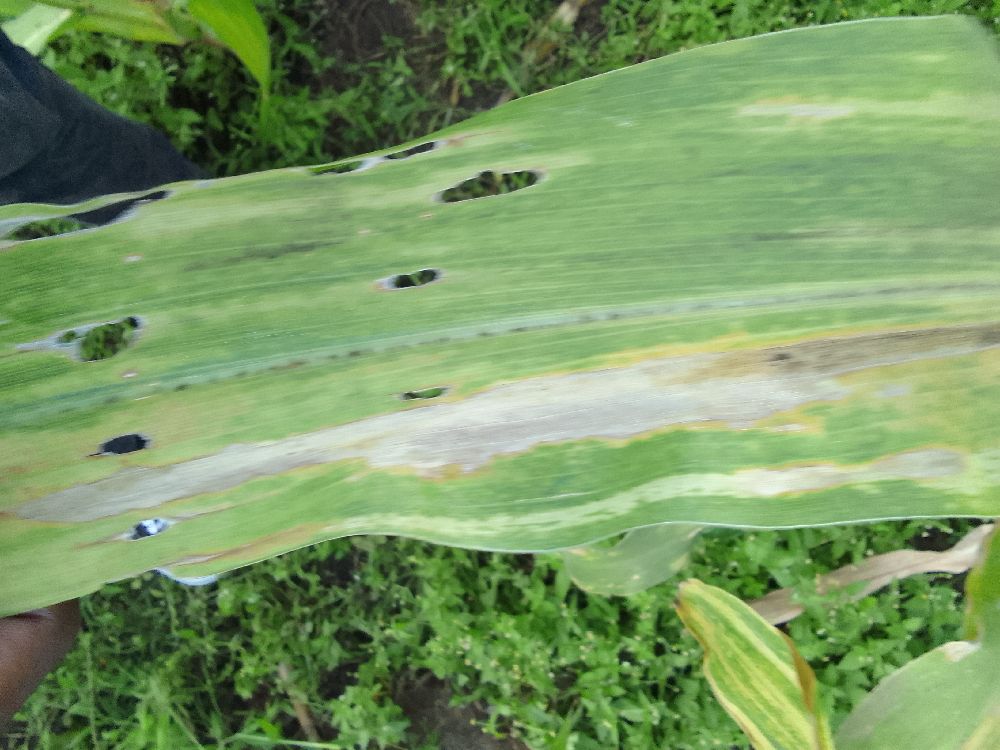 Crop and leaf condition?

maize, maize lethal necrosis
